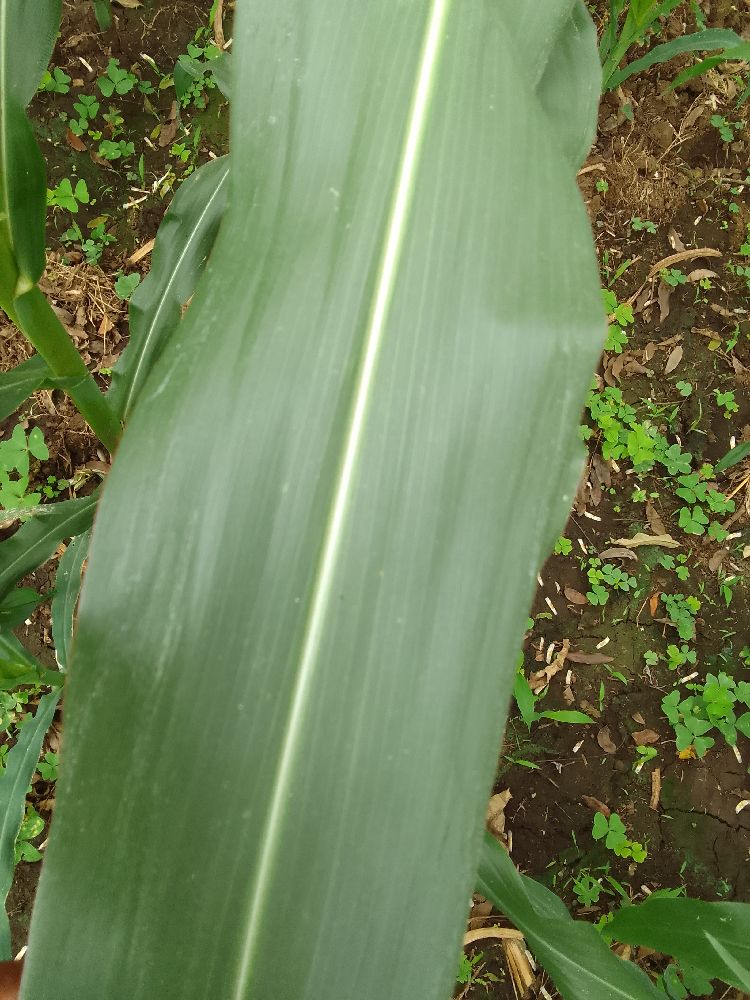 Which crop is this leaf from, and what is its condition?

maize, healthy
